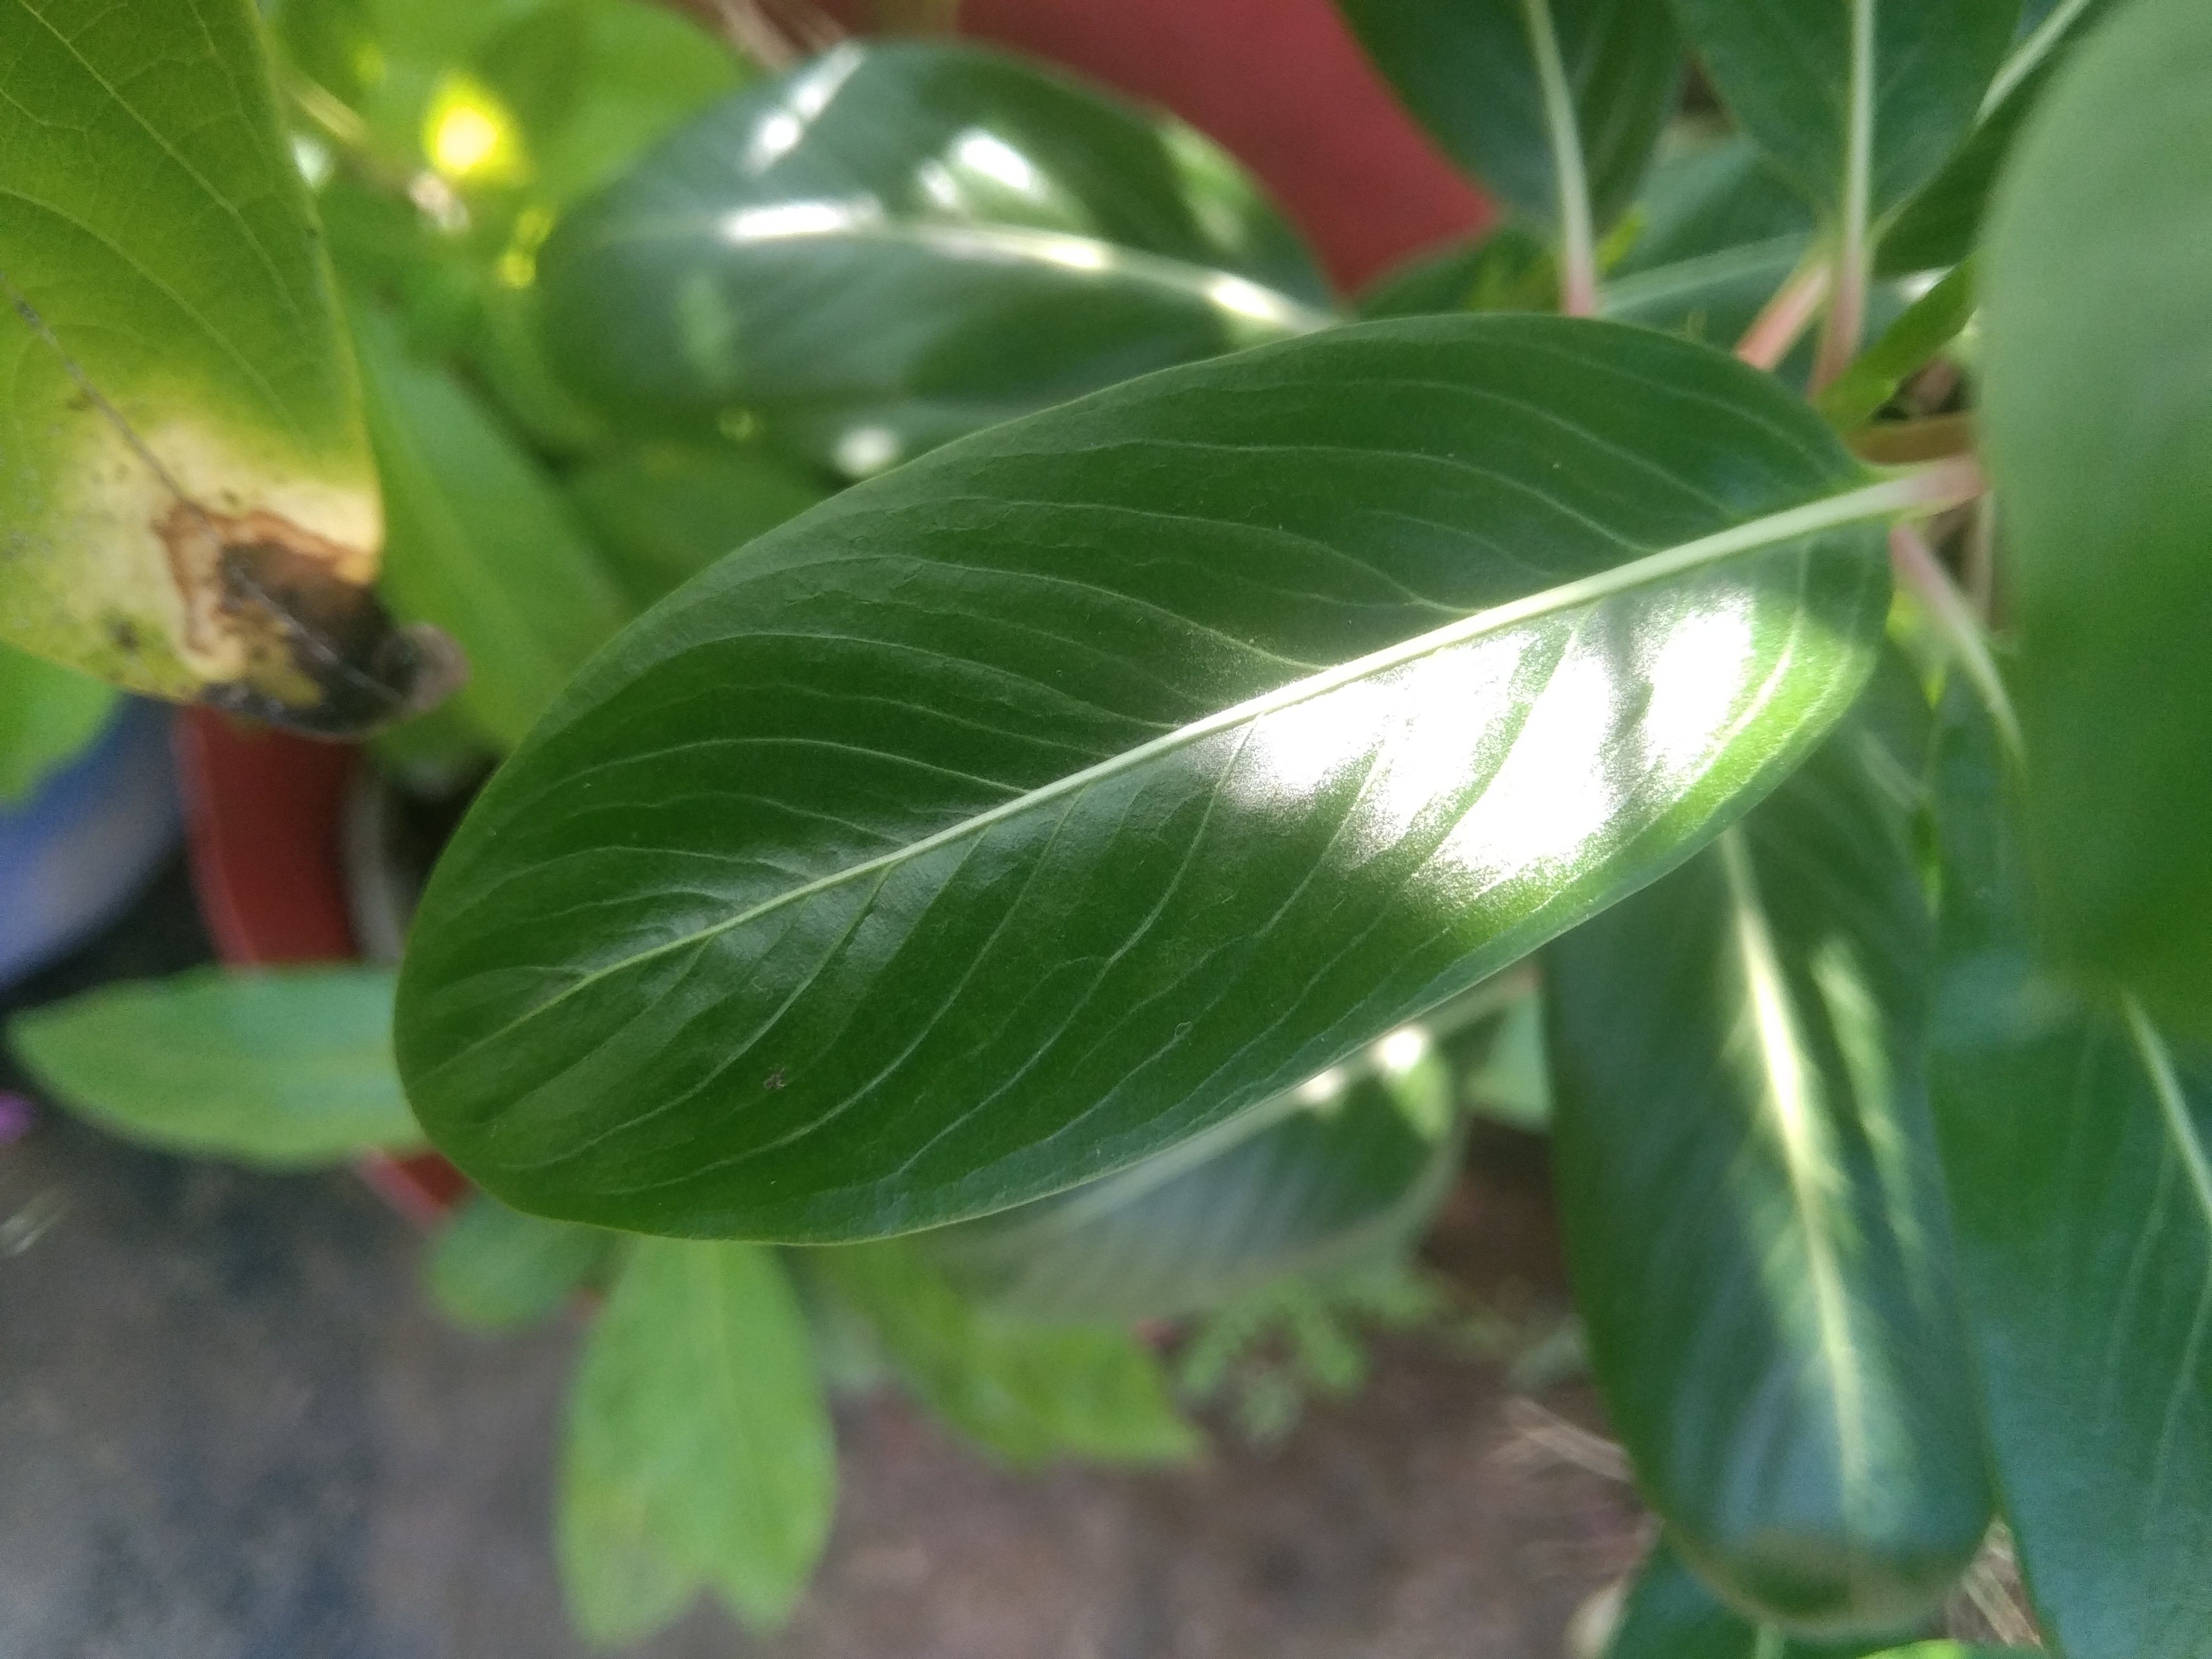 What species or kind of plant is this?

rose periwinkle
